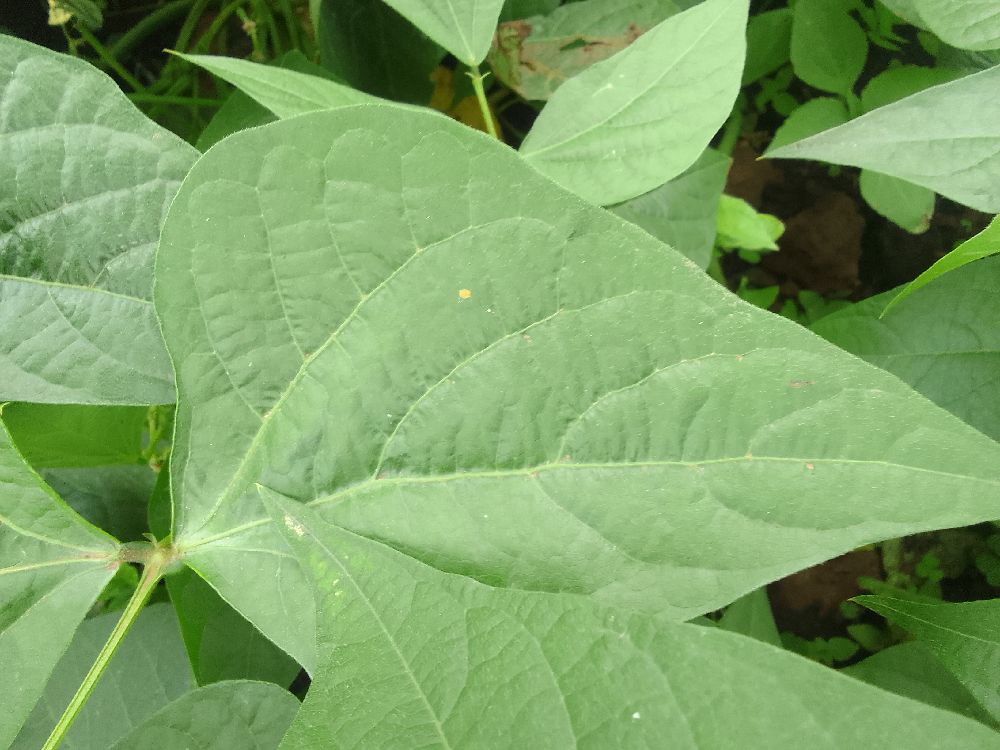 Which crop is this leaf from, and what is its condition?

common bean, healthy
